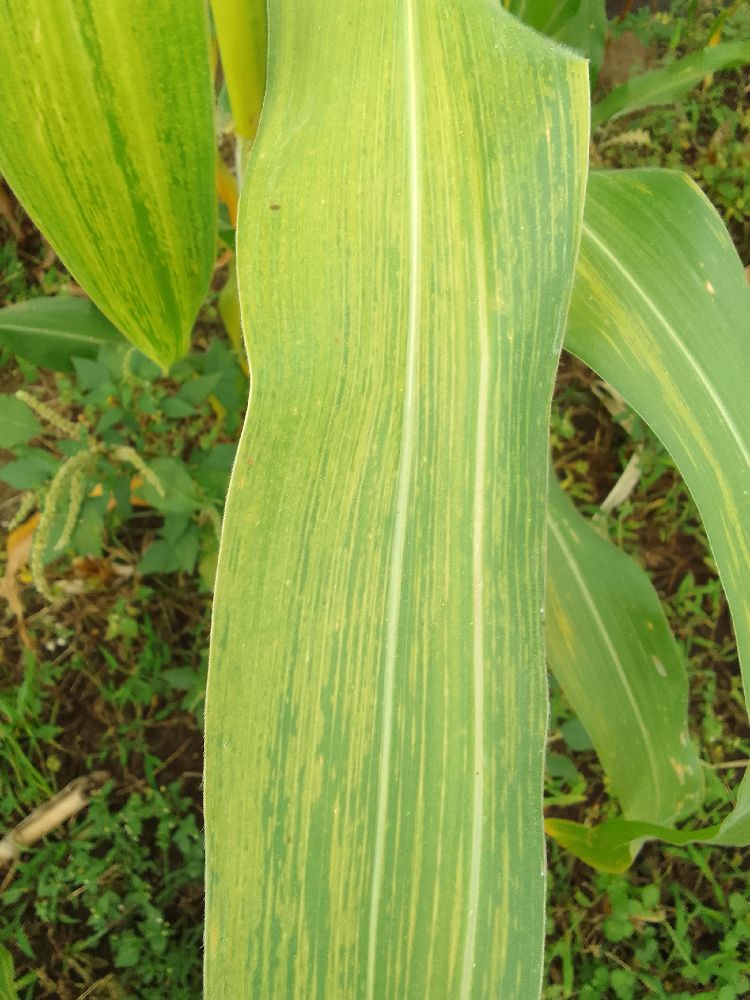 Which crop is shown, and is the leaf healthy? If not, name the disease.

maize, maize lethal necrosis
